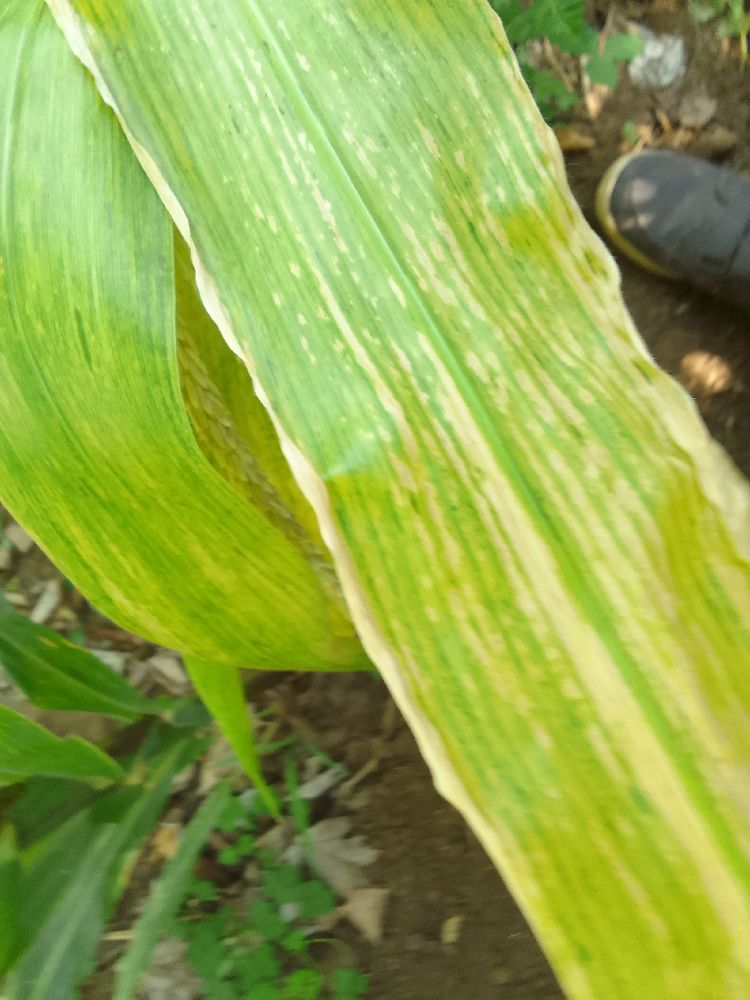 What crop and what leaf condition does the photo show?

maize, maize lethal necrosis
